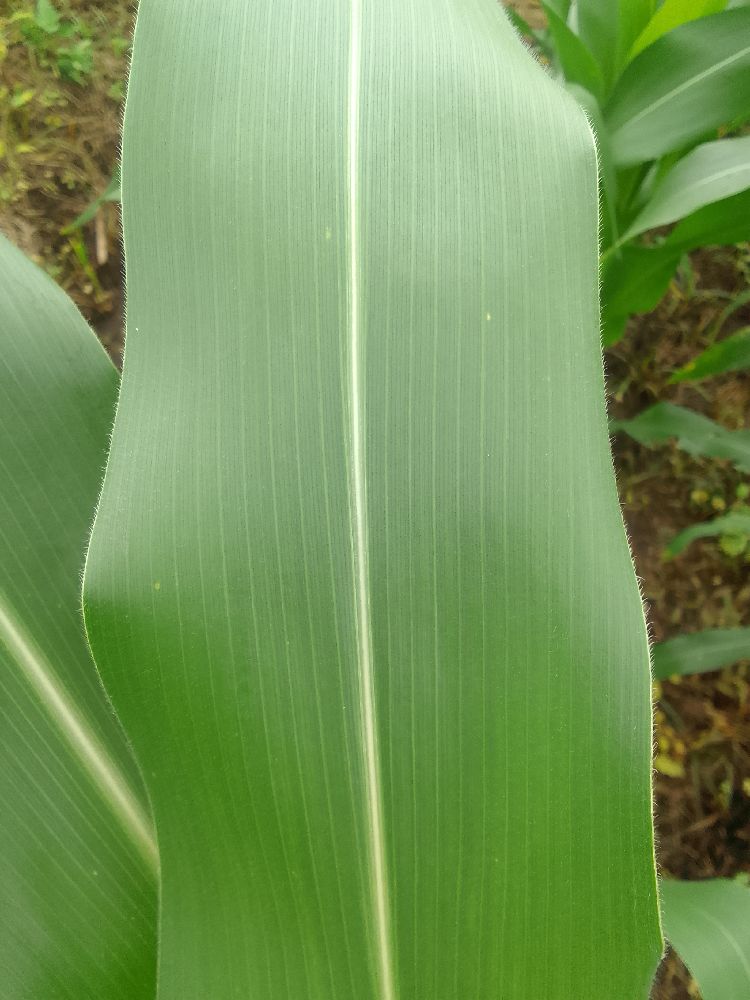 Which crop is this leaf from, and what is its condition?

maize, healthy
